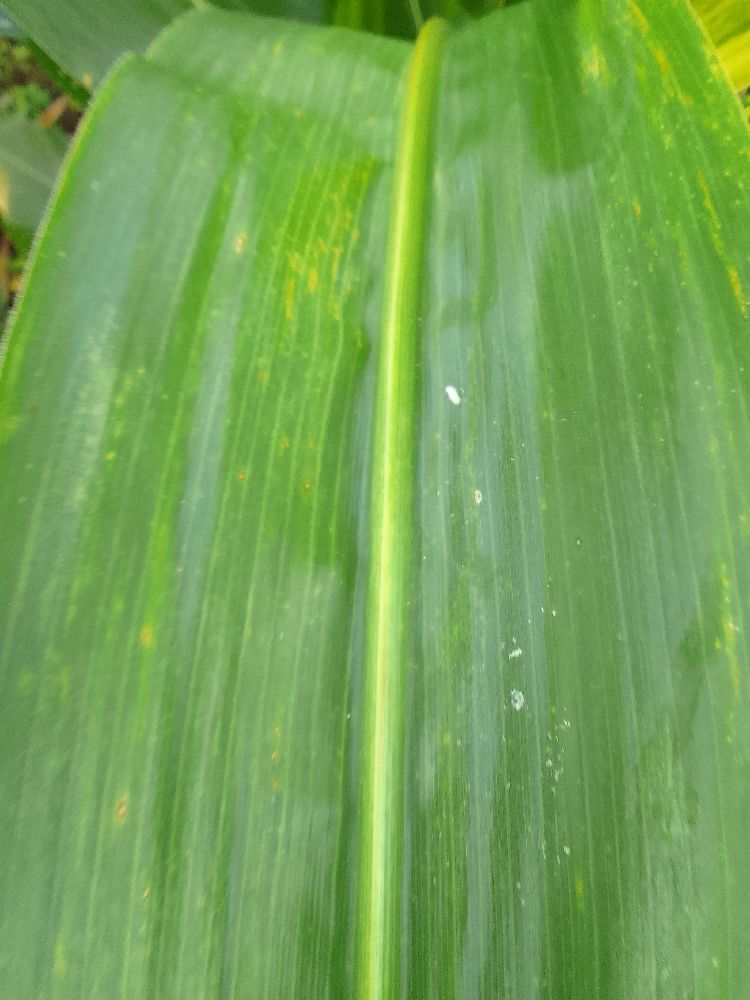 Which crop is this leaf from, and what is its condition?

common bean, healthy
